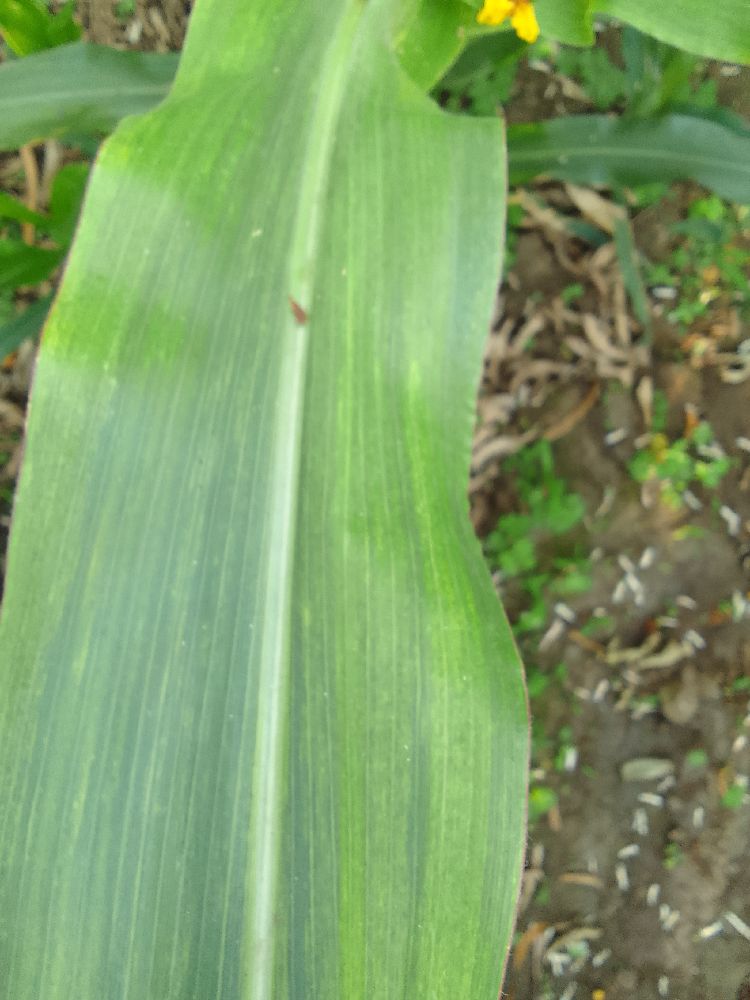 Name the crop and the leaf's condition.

maize, maize lethal necrosis
